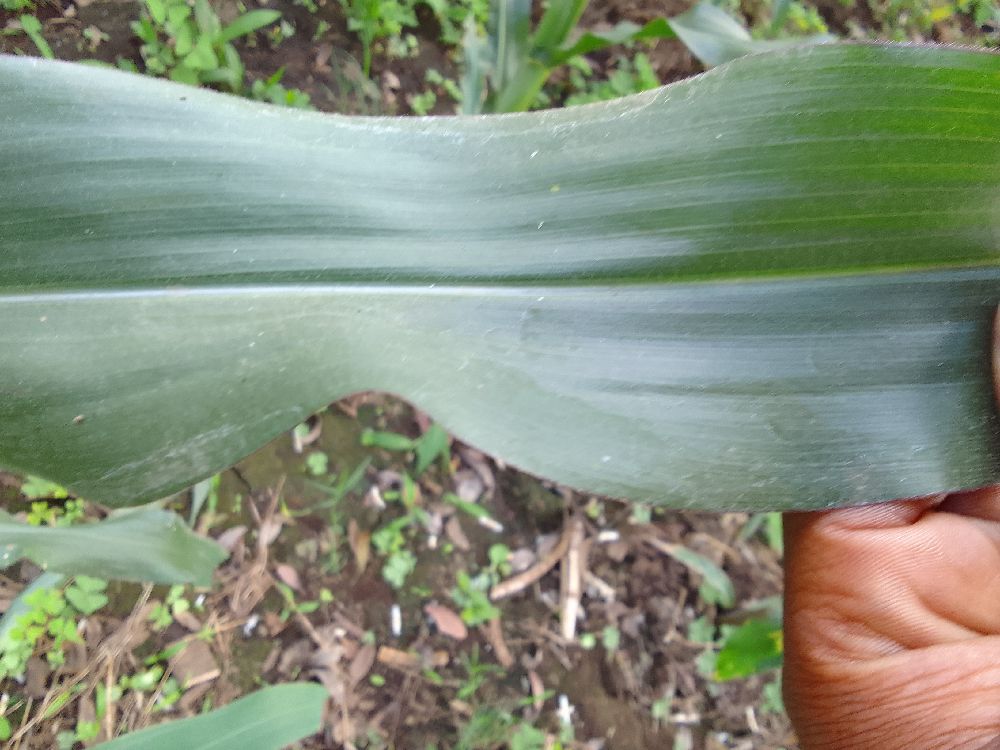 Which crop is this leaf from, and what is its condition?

maize, healthy
